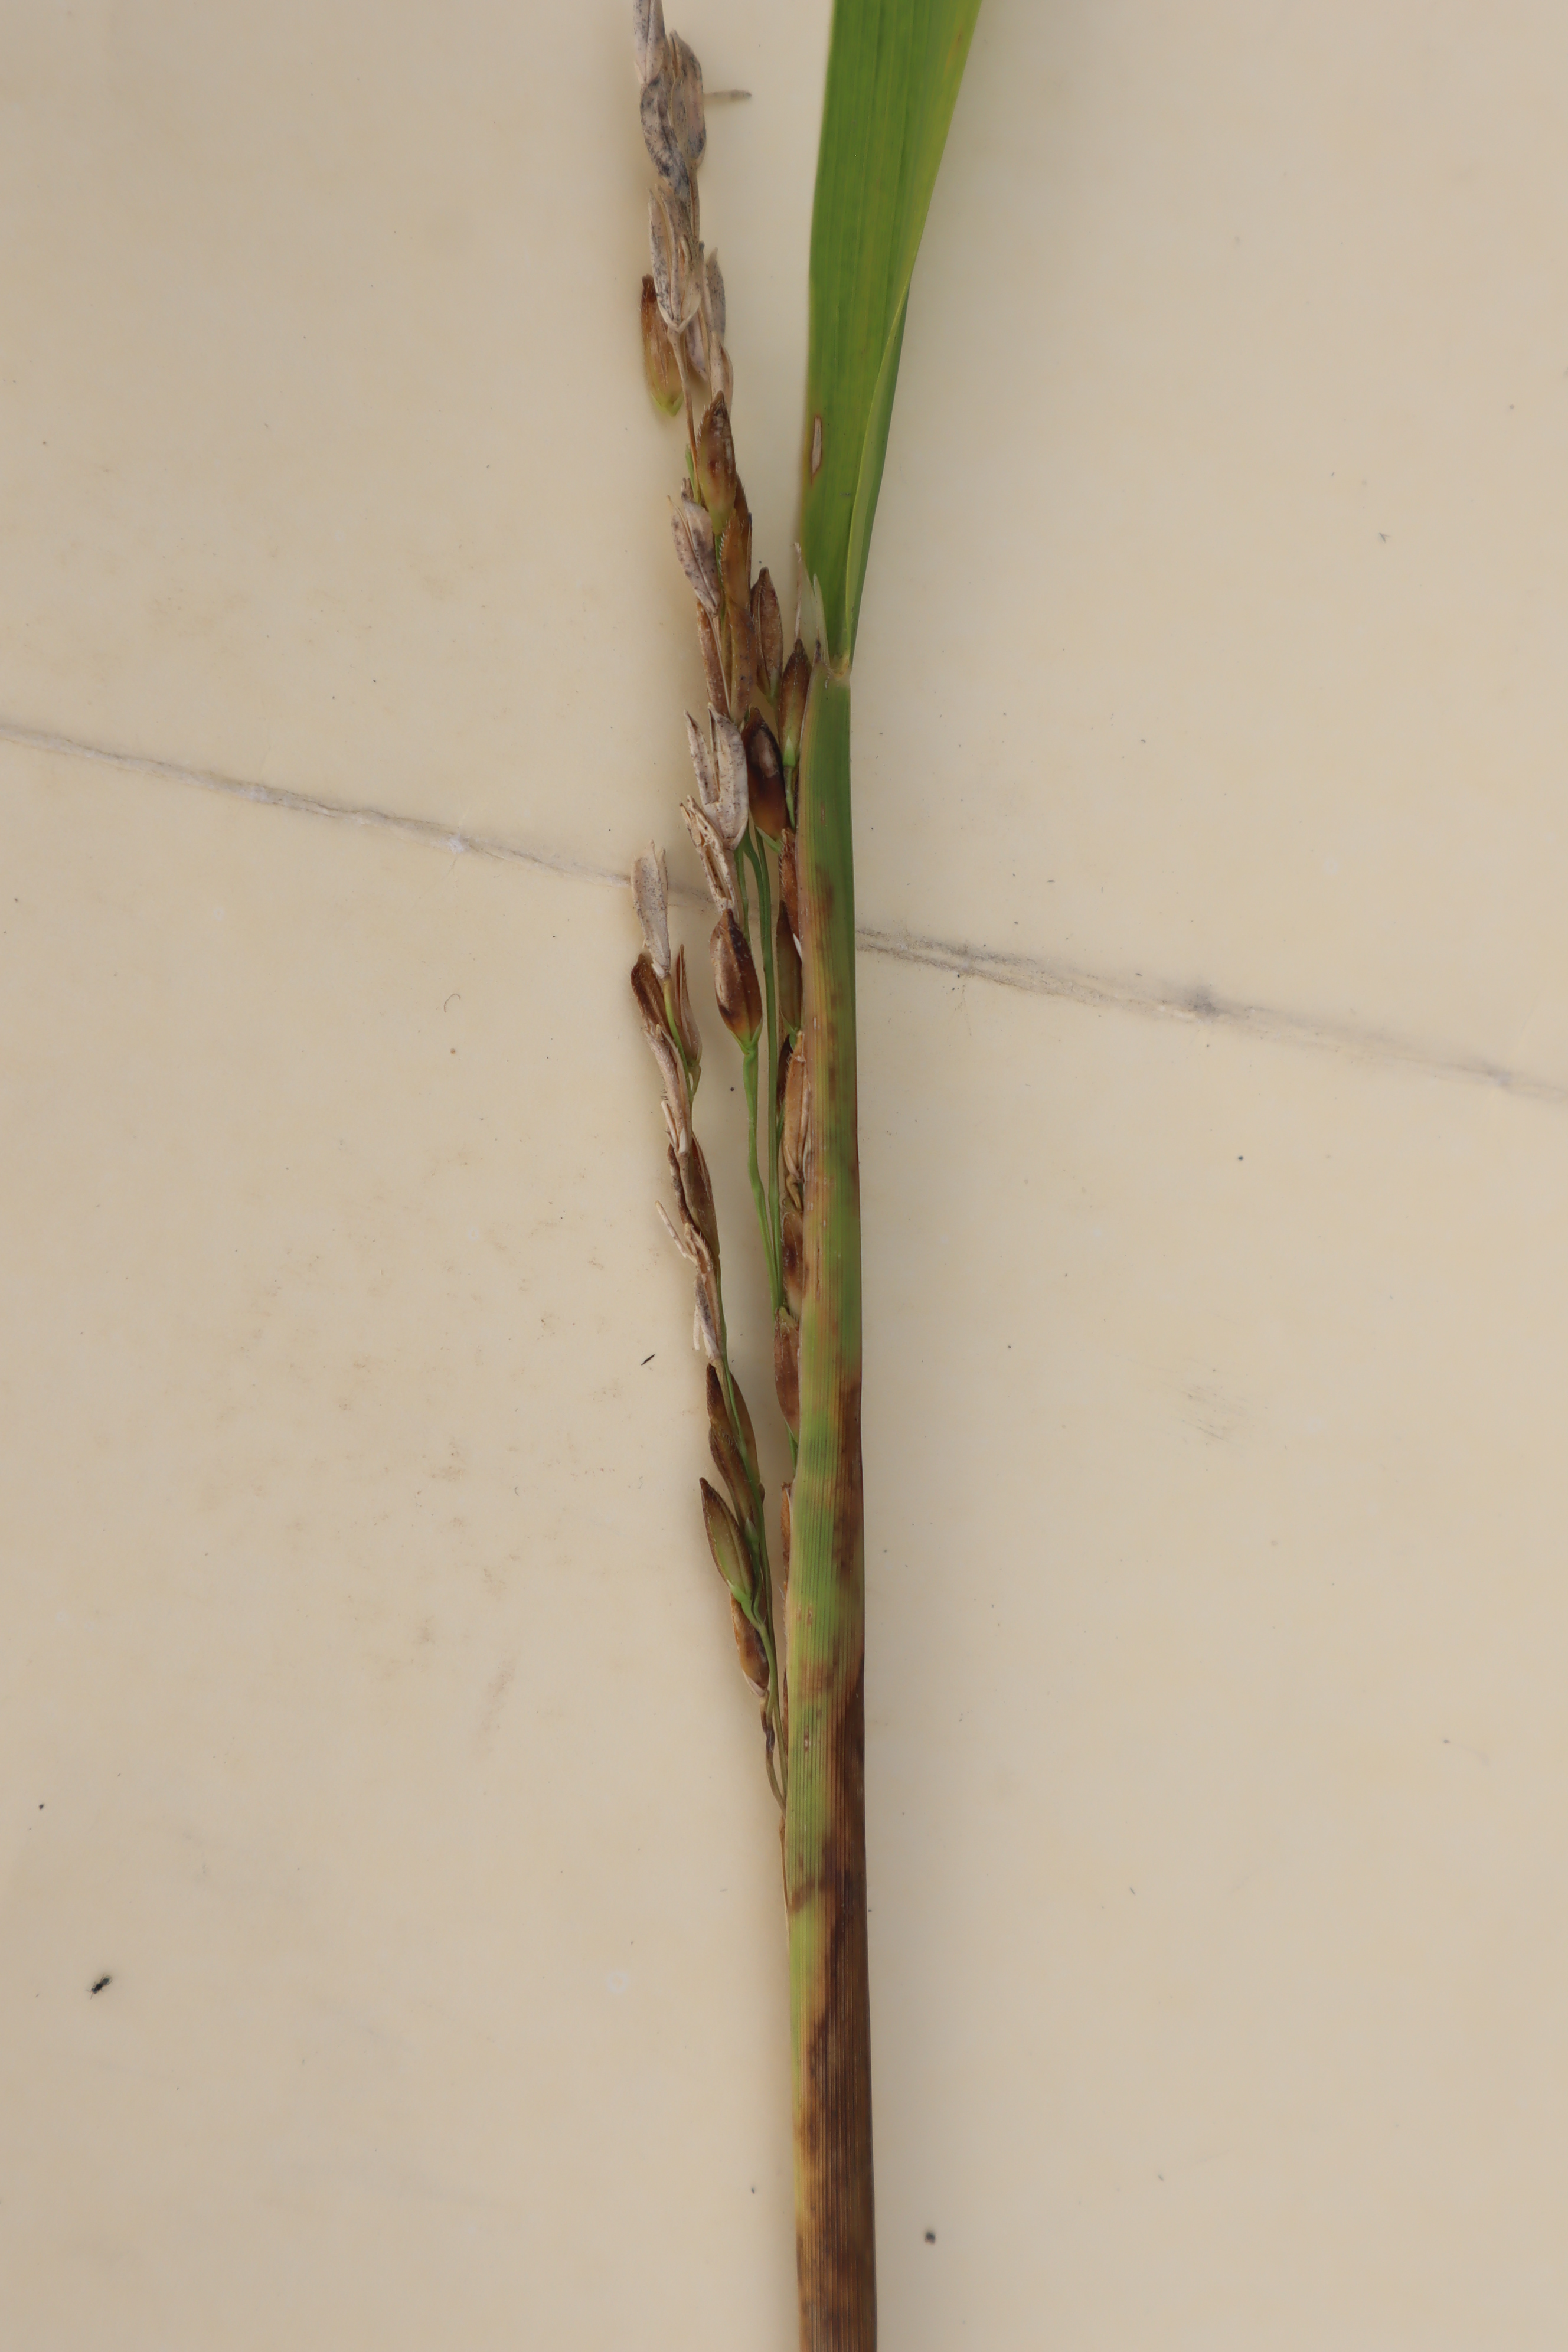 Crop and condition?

rice, sarocladium oryzae
